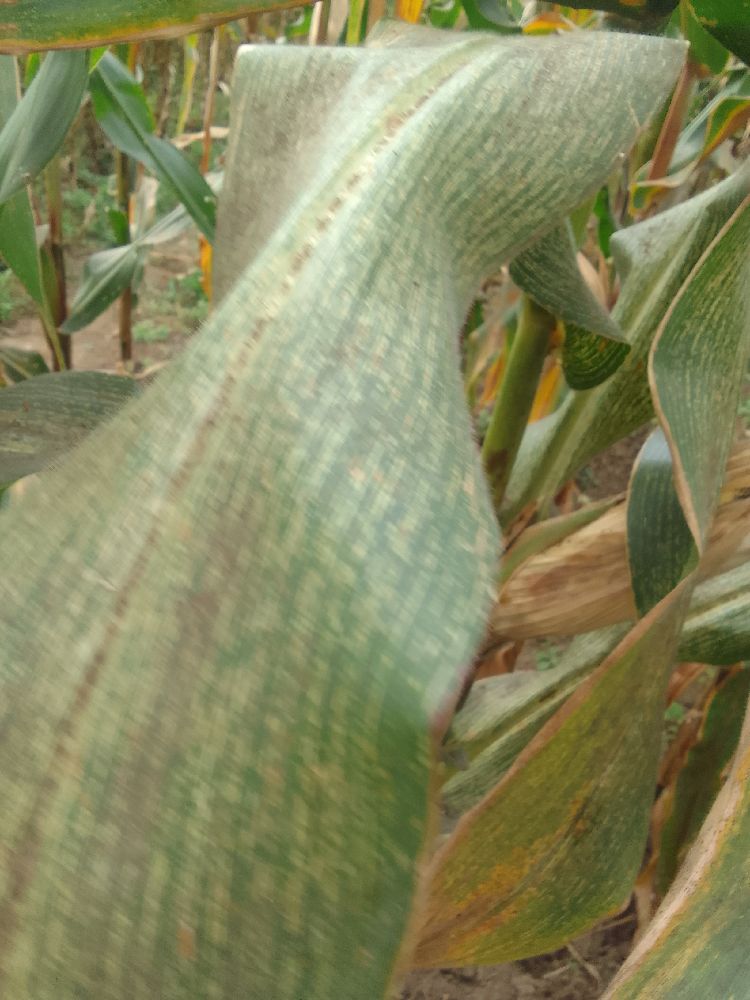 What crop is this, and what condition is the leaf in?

maize, maize streak virus
